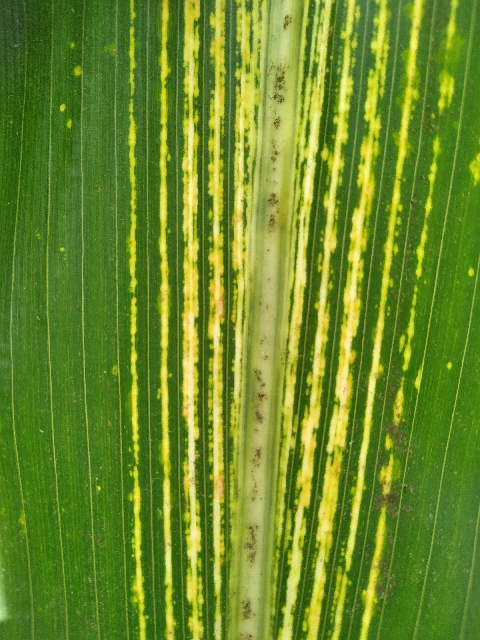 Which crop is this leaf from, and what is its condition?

maize, maize streak virus
